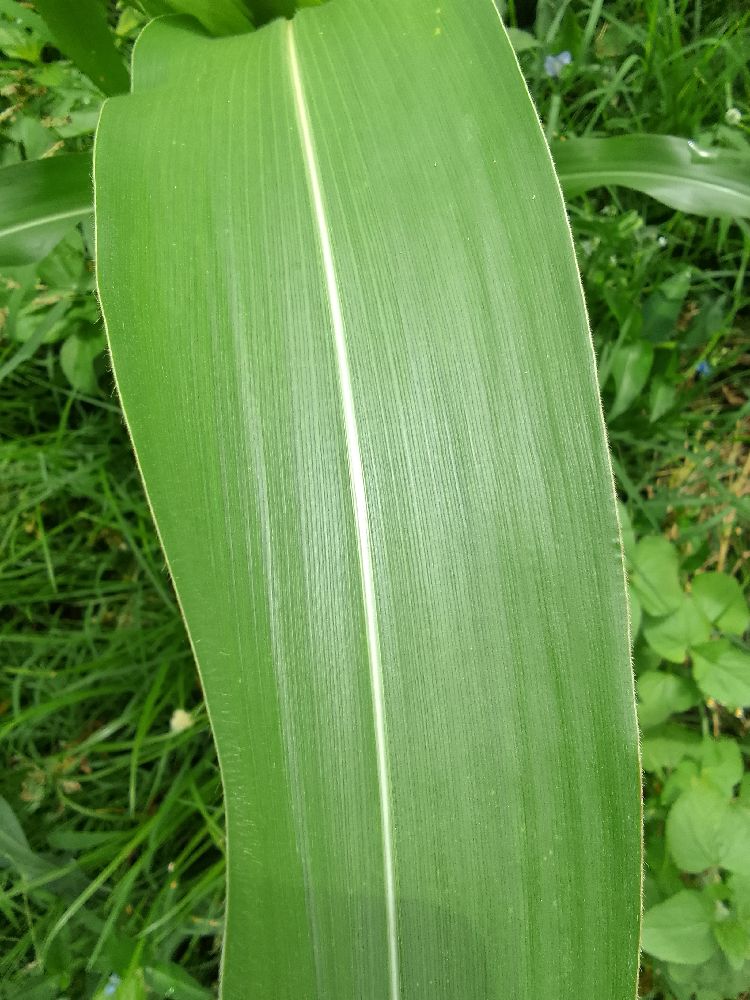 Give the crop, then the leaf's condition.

maize, healthy
